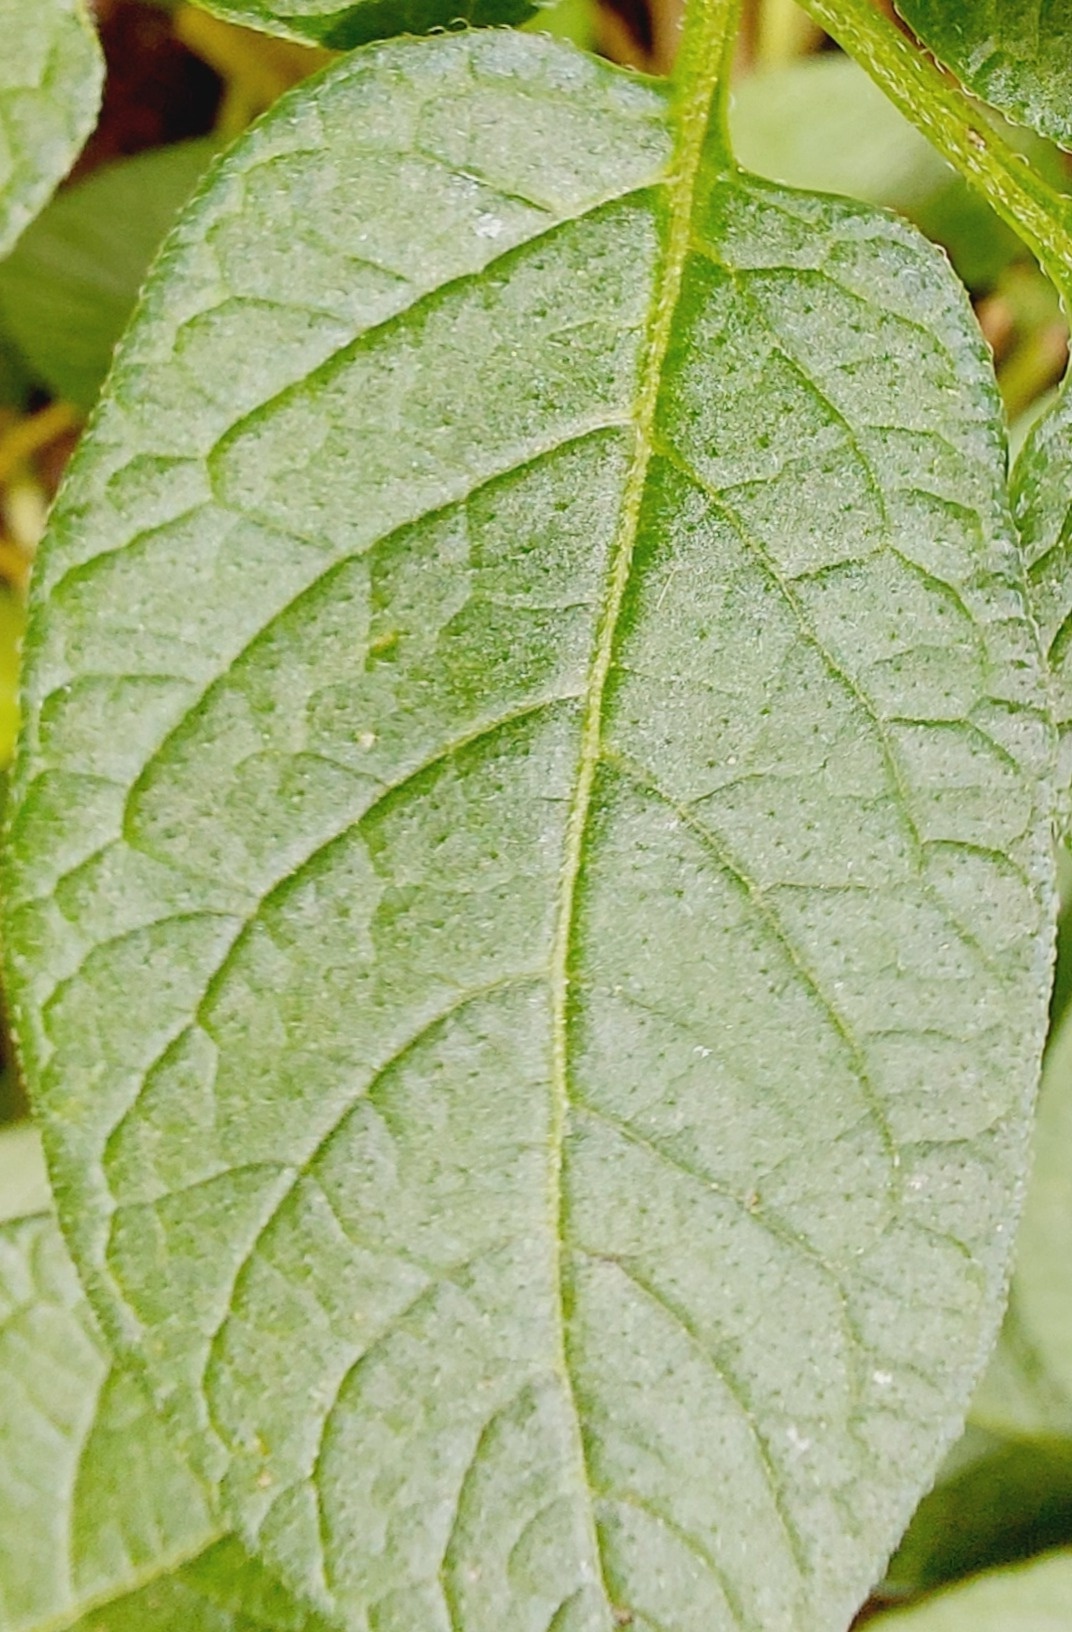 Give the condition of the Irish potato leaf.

healthy
